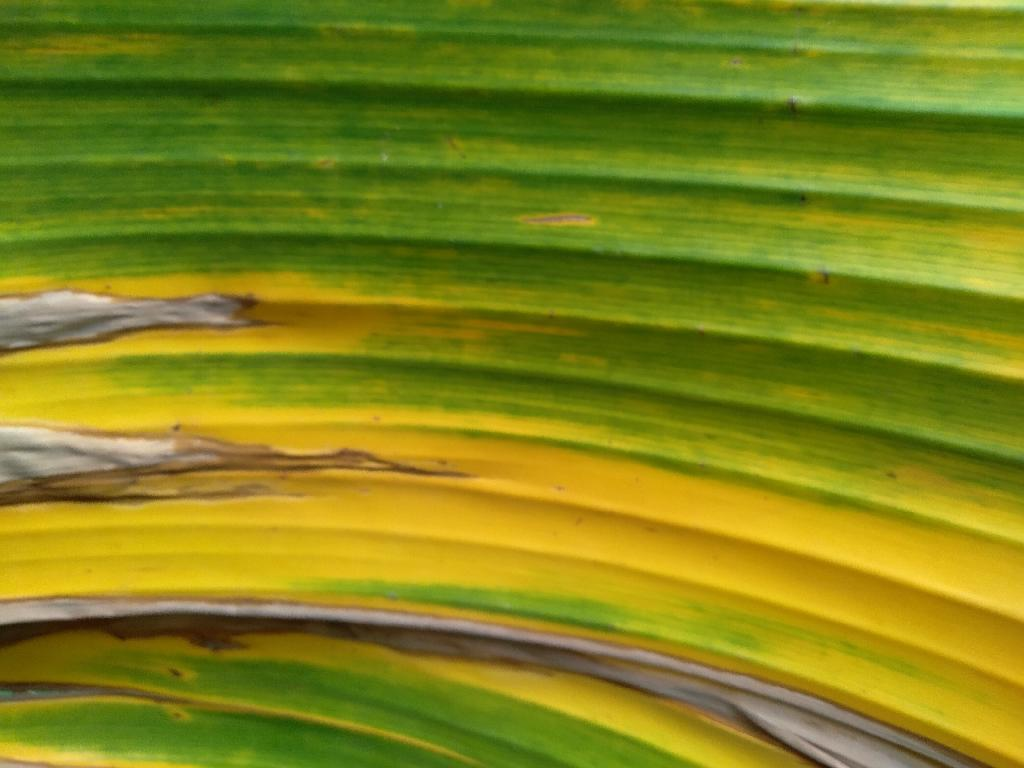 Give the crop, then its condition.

banana, fusarium wilt race 1
